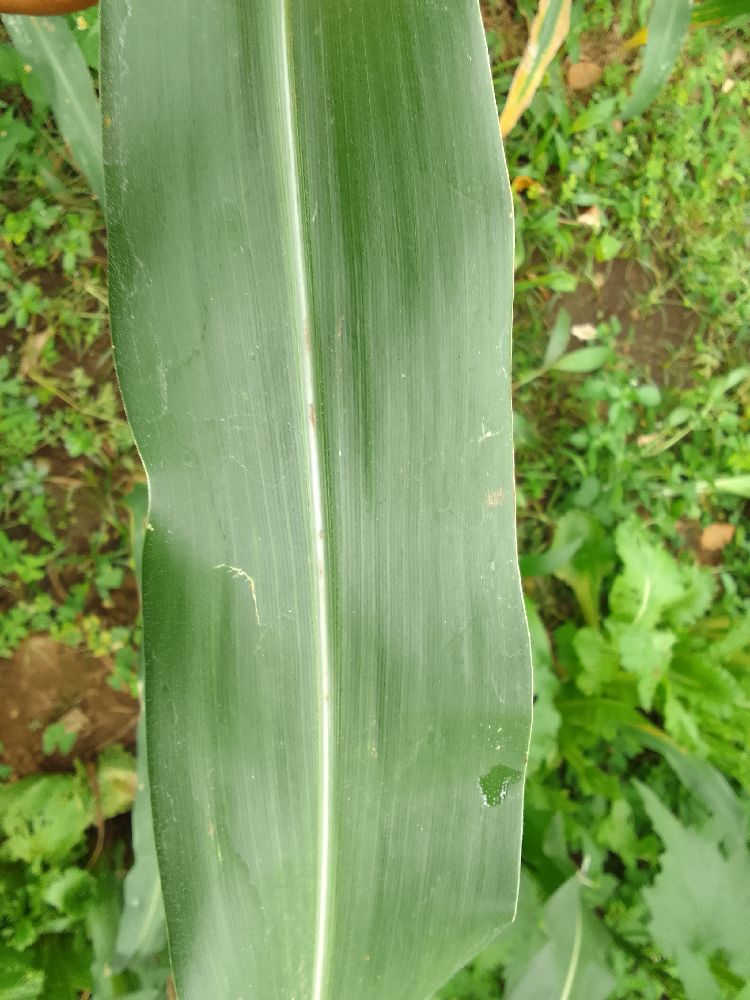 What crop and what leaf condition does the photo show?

maize, healthy
